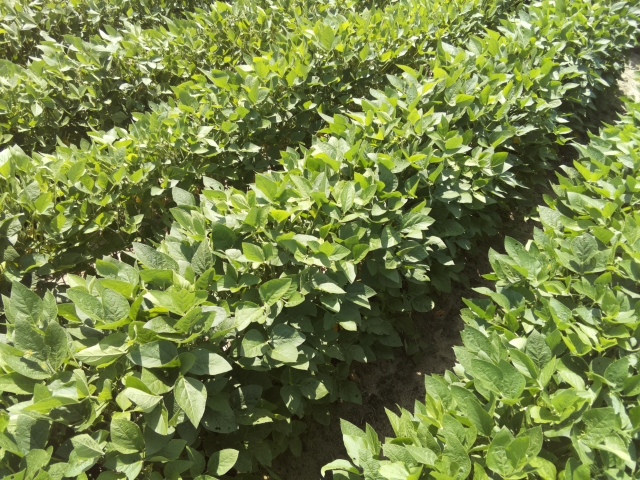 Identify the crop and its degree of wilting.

soybean, leaves with no wilting
